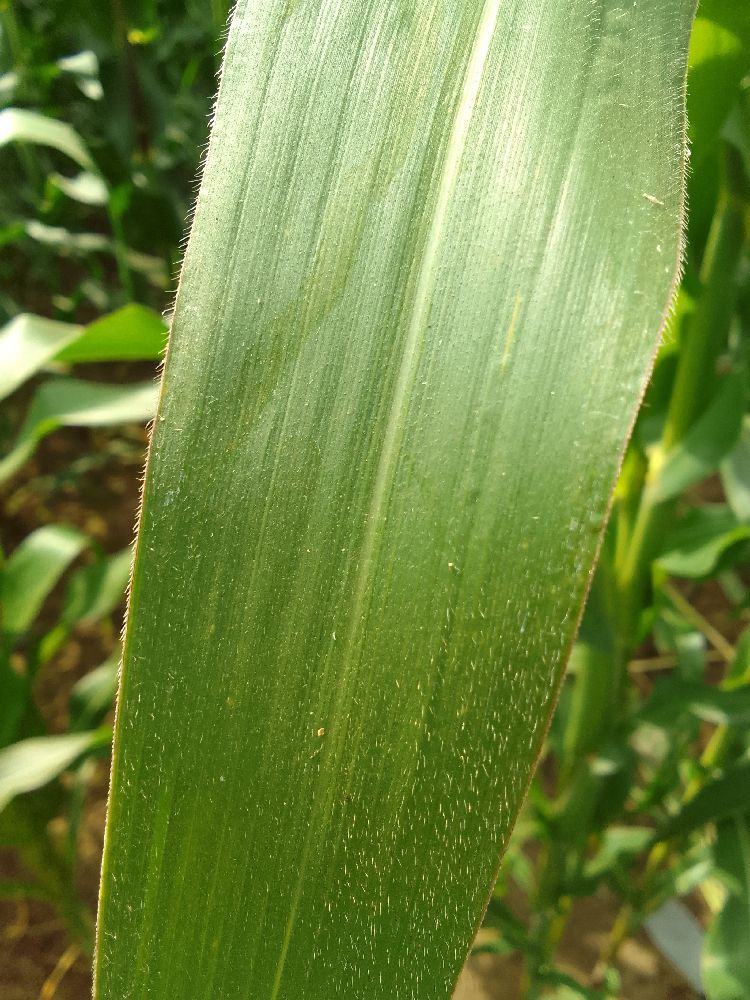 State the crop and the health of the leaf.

maize, healthy
